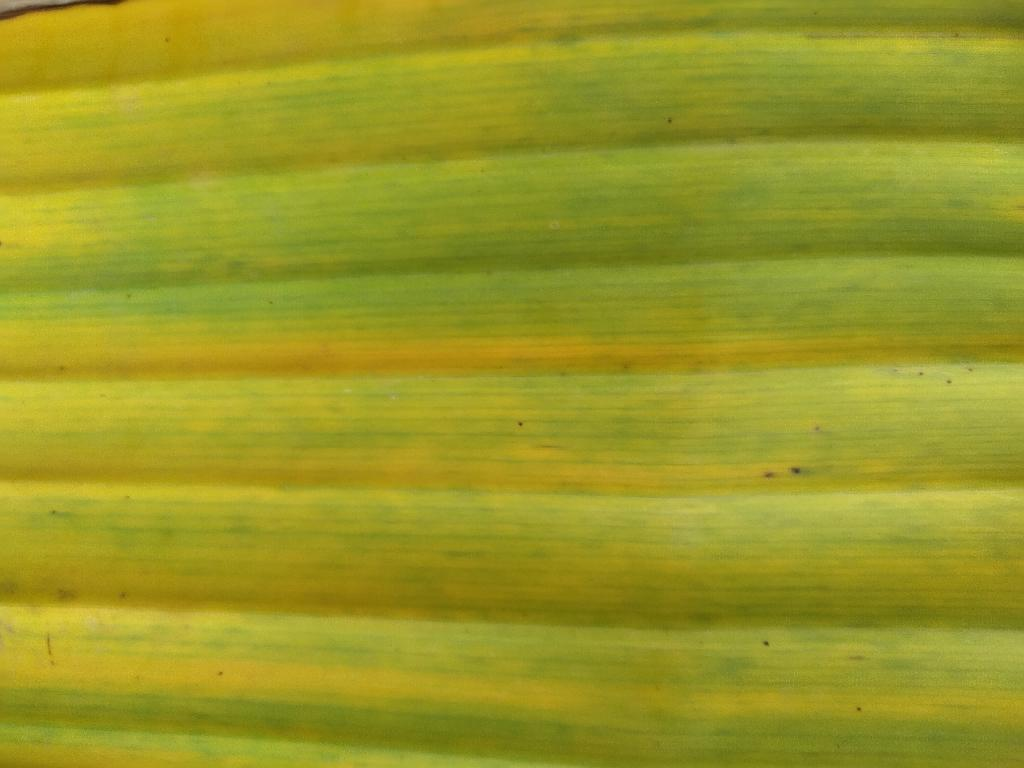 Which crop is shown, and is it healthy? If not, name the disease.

banana, fusarium wilt race 1
